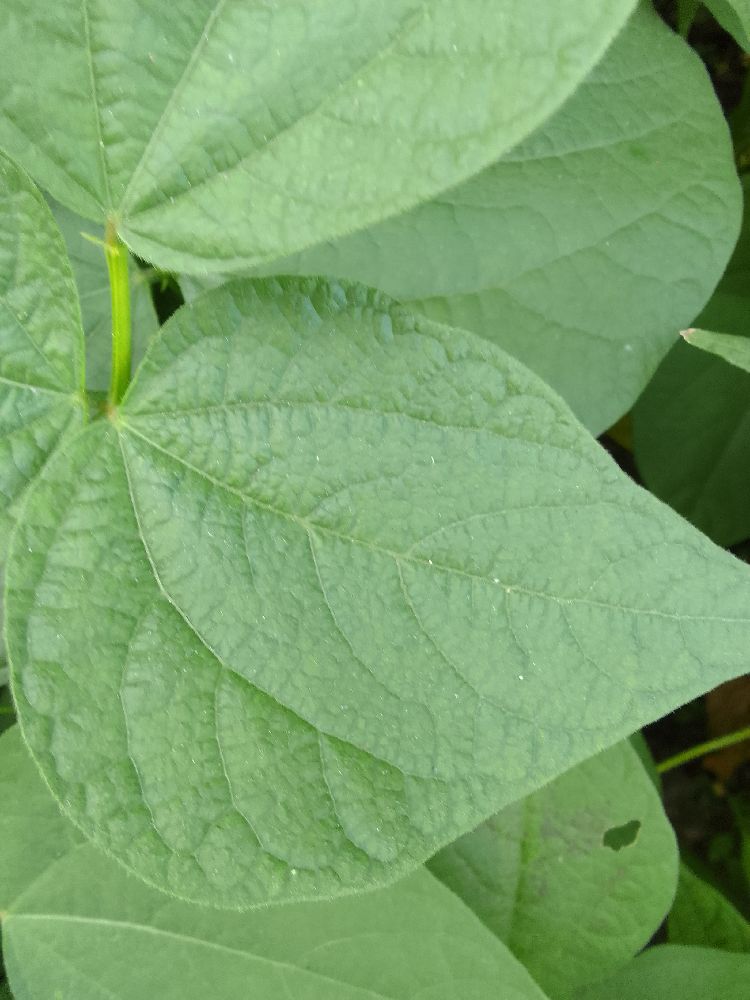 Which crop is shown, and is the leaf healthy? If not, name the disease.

common bean, healthy
